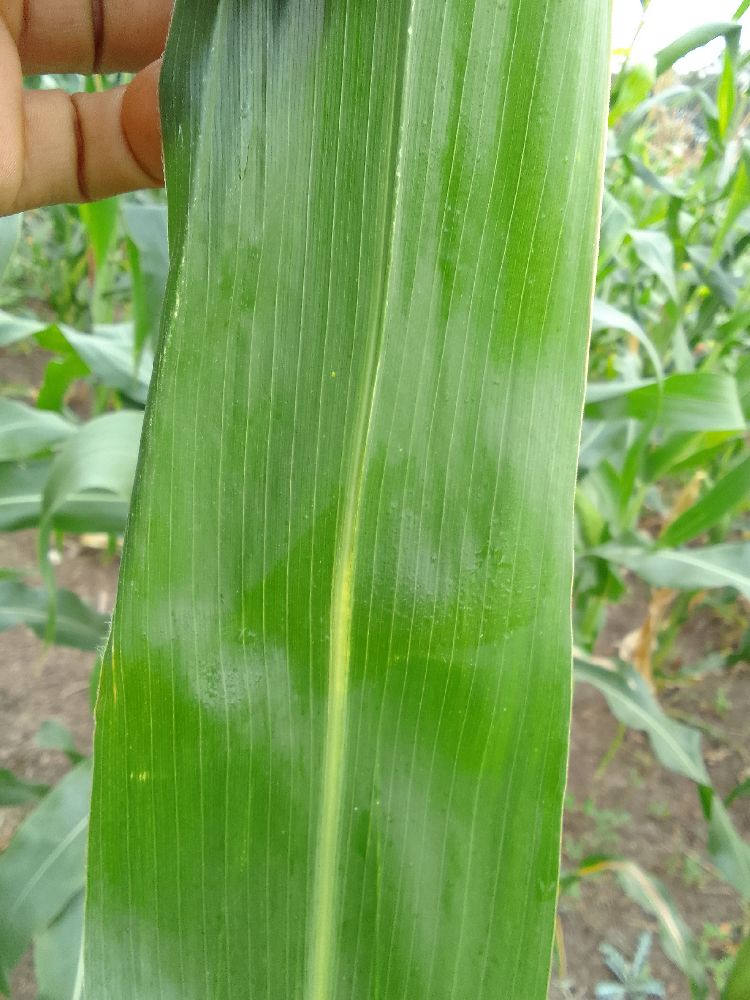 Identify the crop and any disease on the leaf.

maize, healthy
